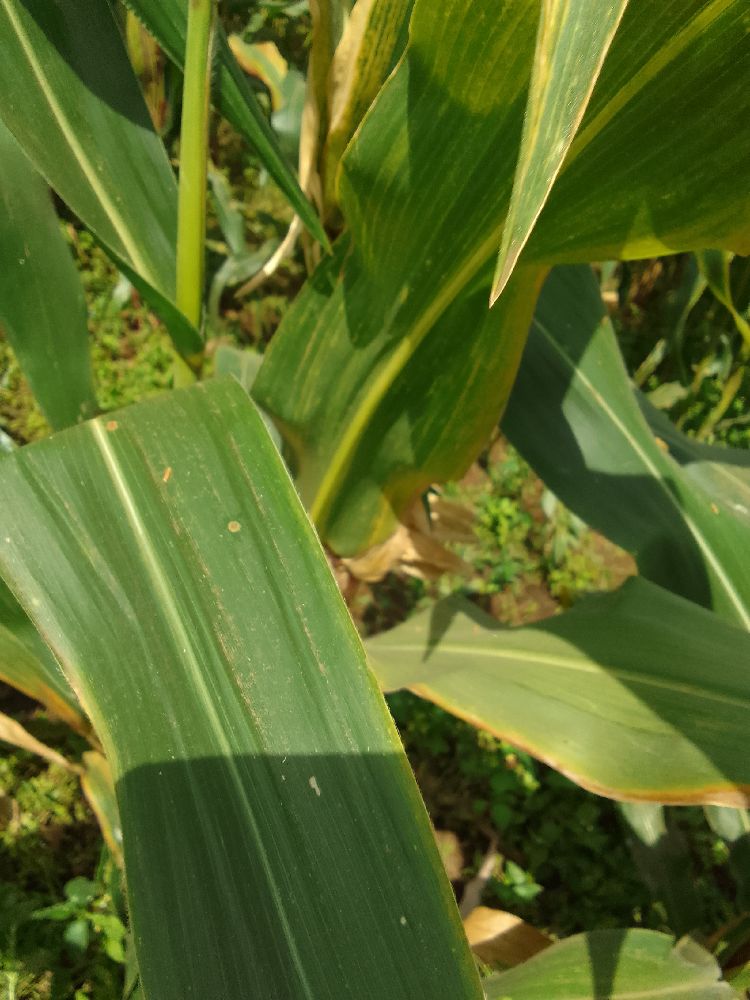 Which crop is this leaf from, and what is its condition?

maize, maize lethal necrosis
